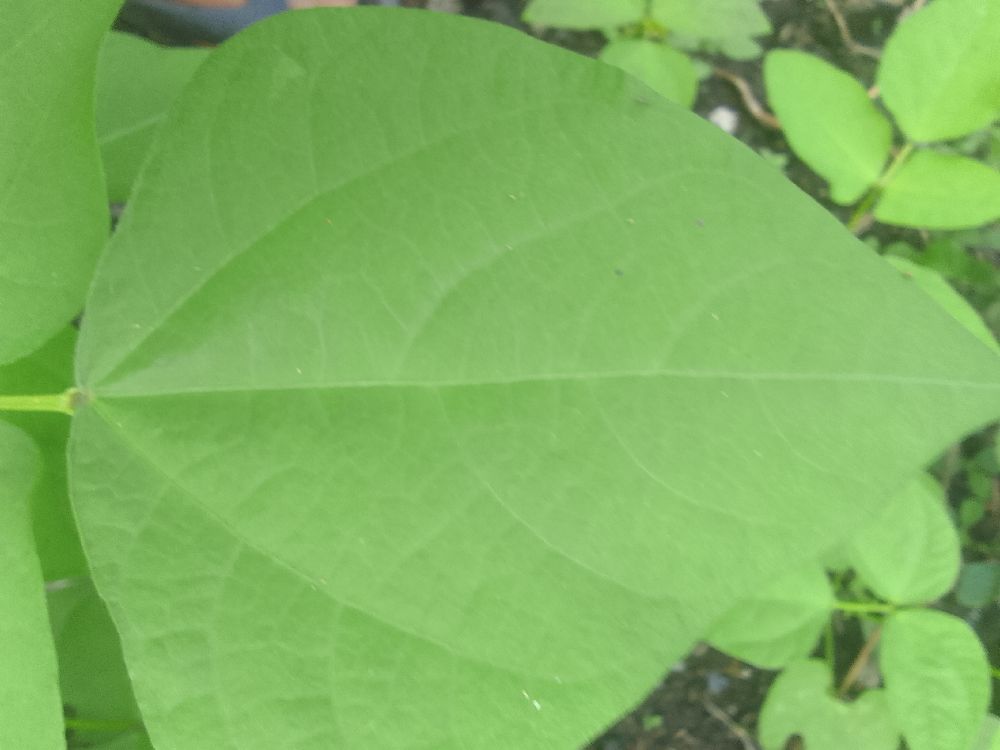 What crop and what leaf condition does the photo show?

common bean, healthy
